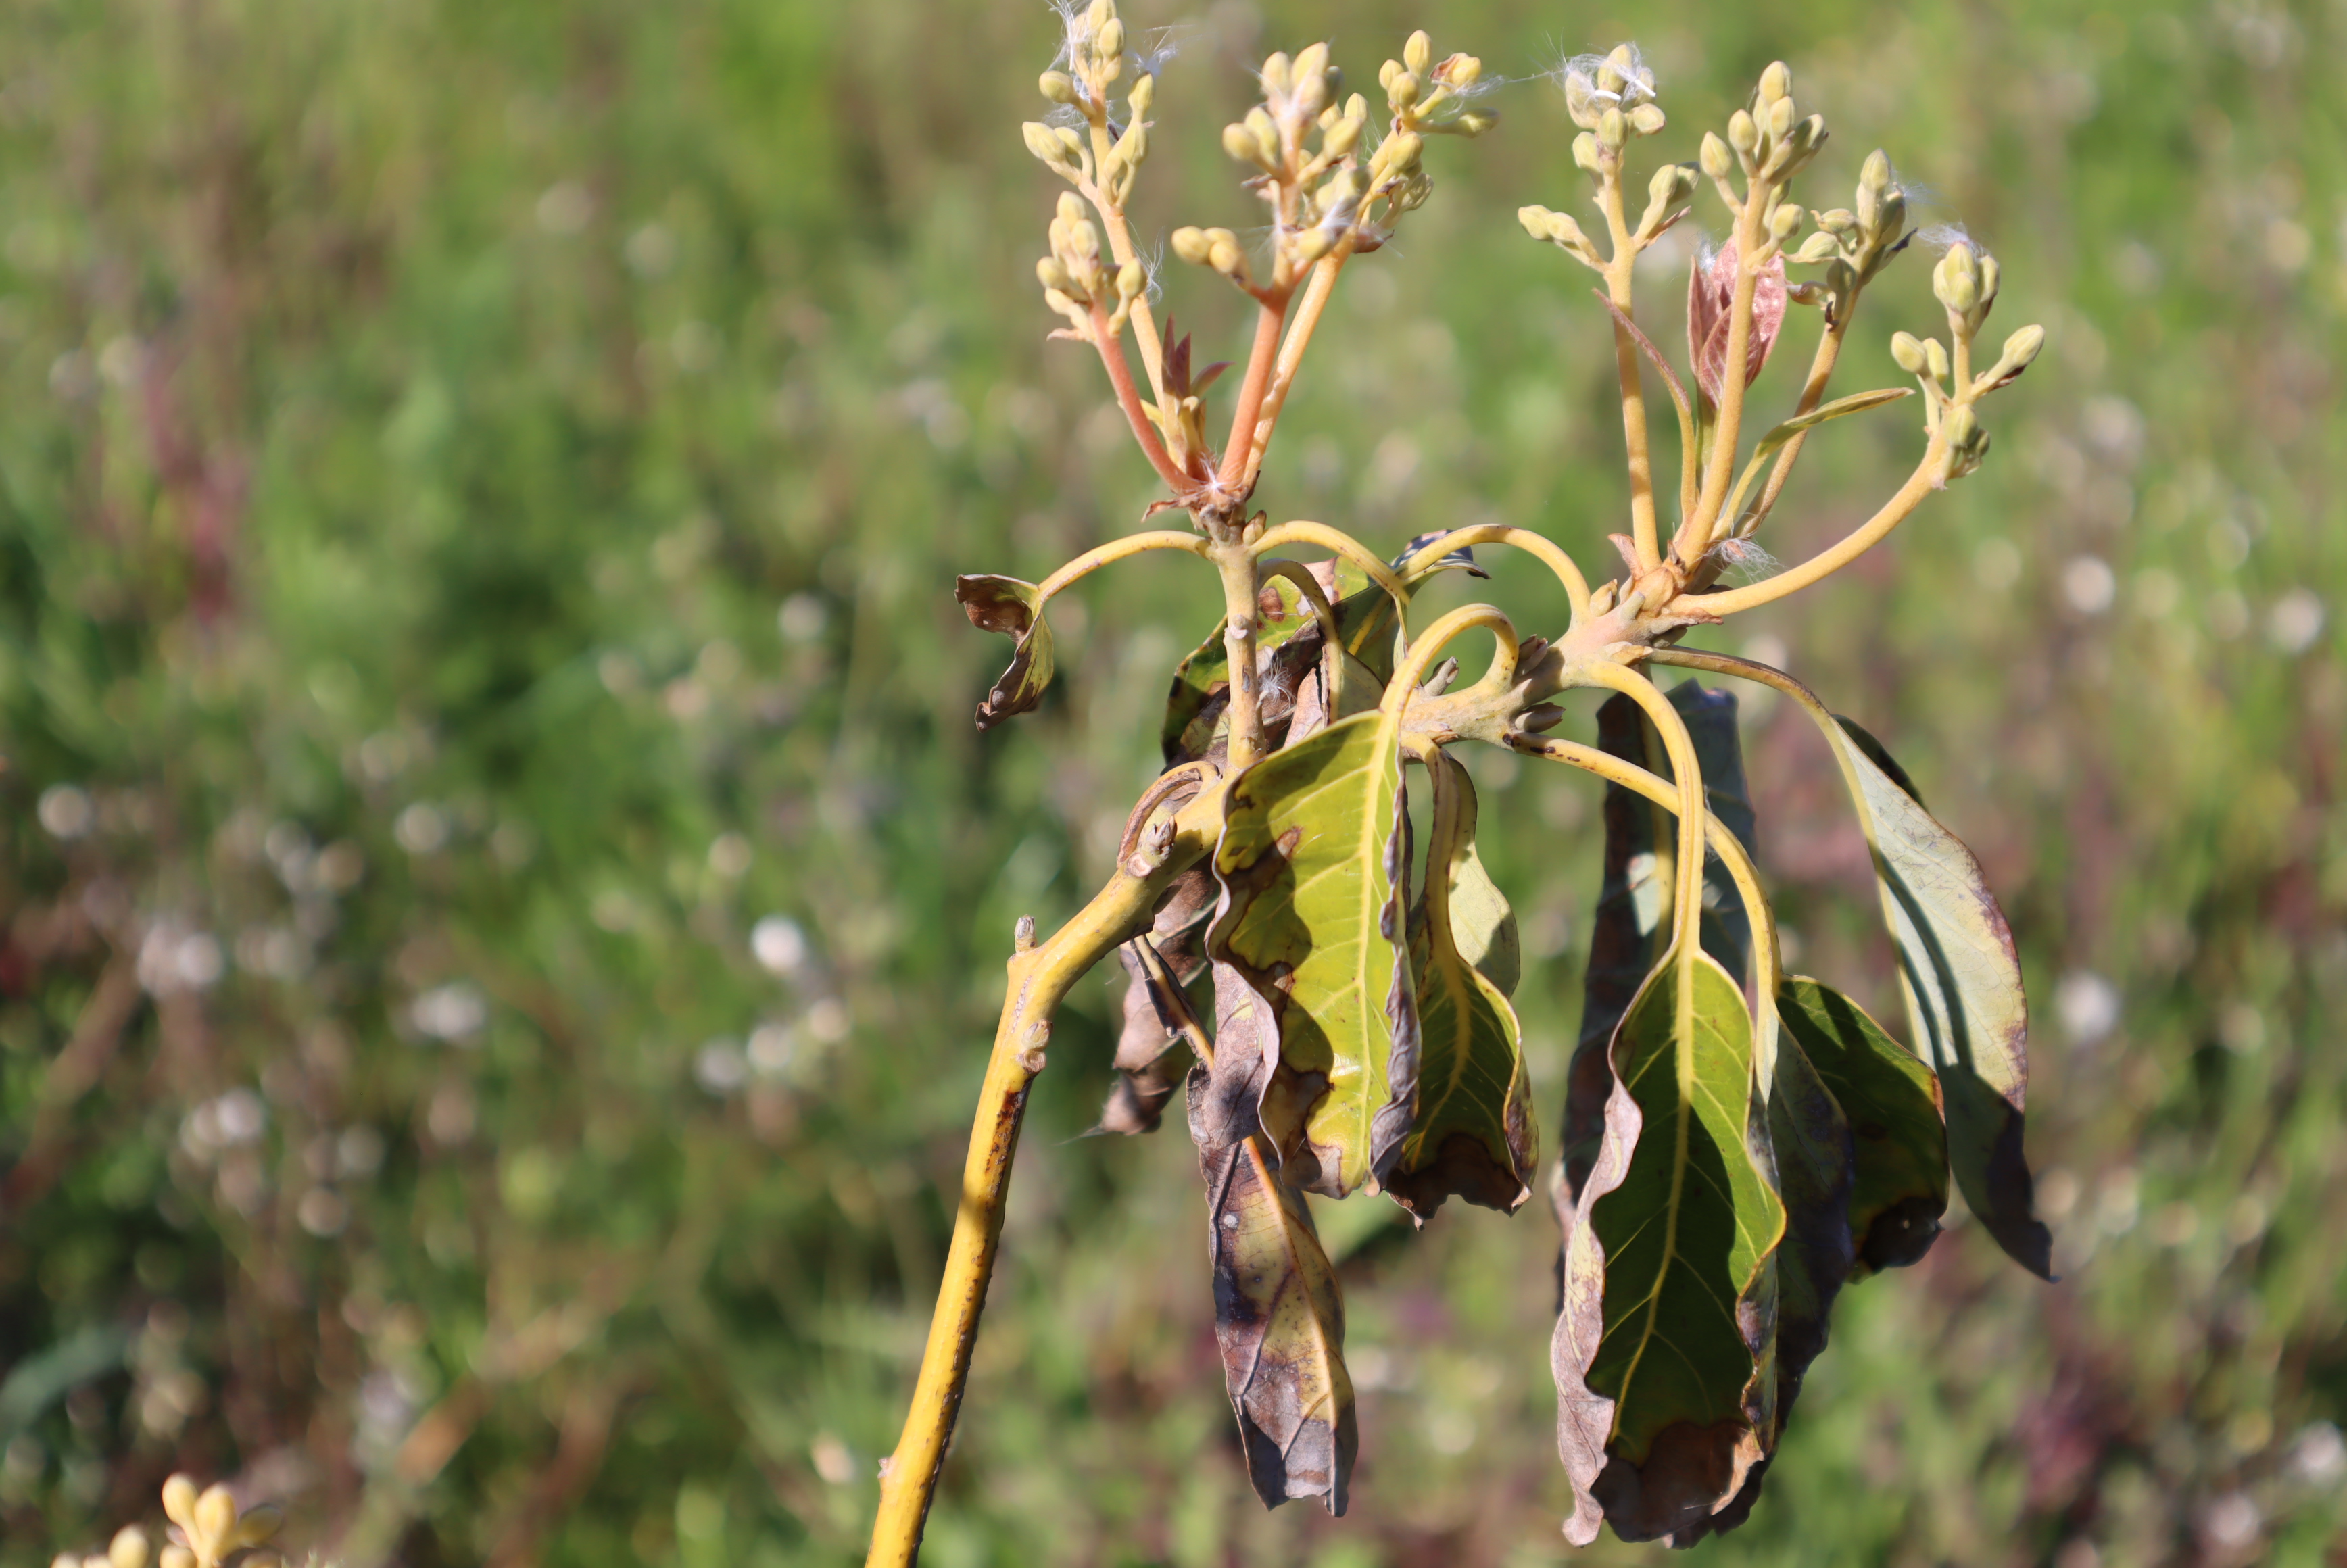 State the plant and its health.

avocado, alternaria, frost damage, unknown
